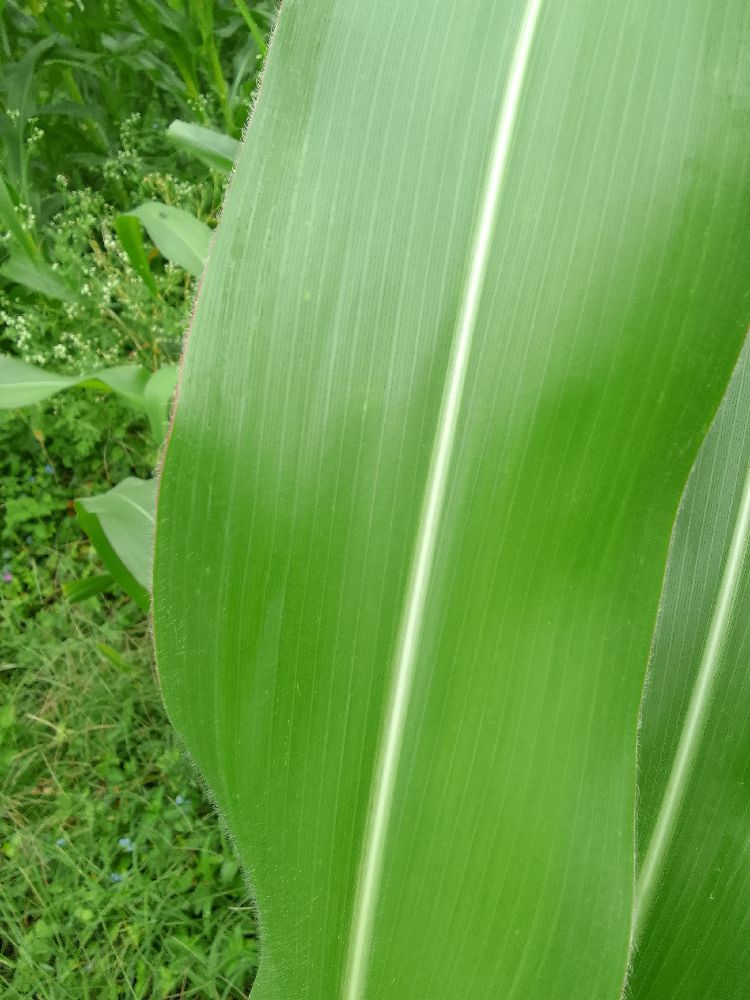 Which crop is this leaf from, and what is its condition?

maize, healthy
